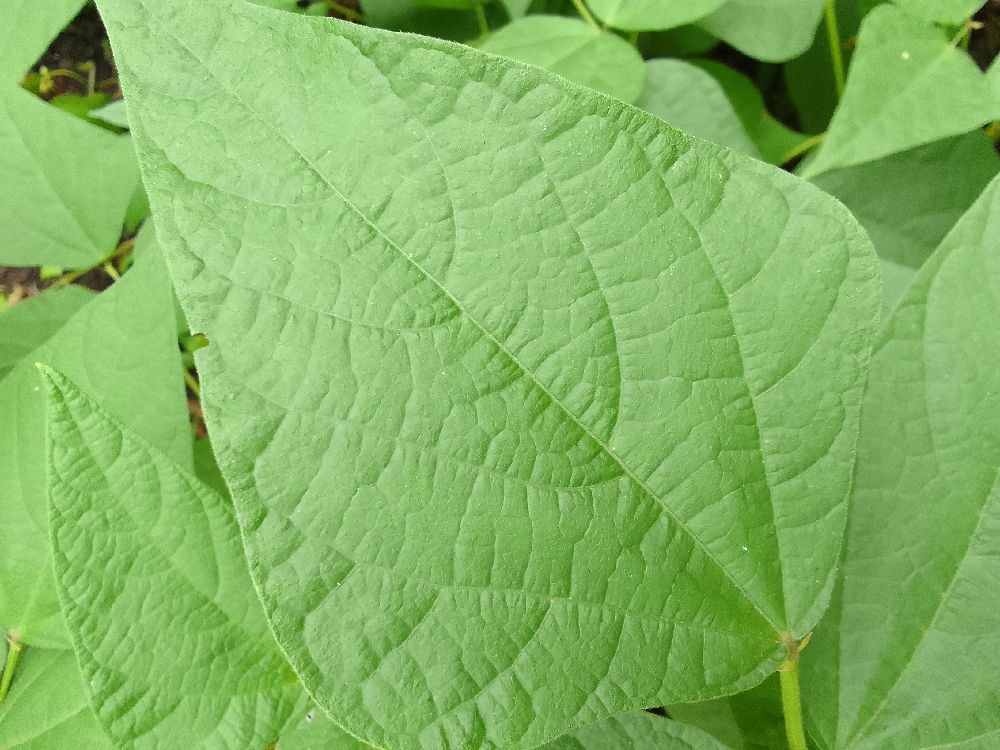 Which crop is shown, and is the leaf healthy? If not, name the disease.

common bean, healthy
